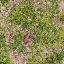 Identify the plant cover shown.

grass
